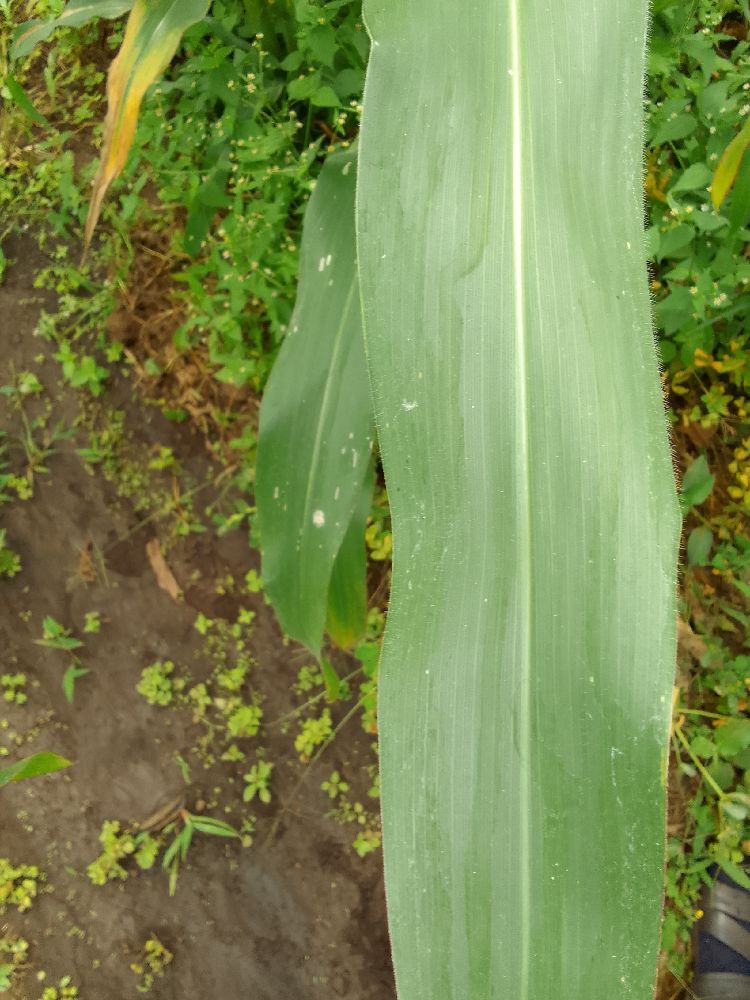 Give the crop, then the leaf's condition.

maize, healthy
